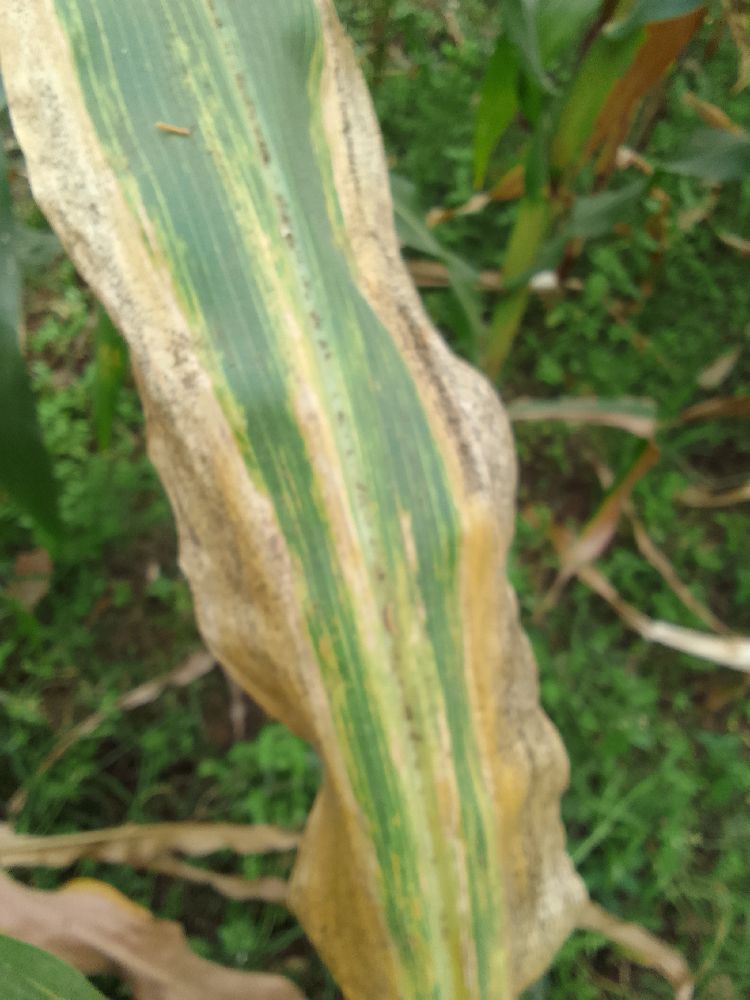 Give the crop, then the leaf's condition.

maize, maize lethal necrosis
